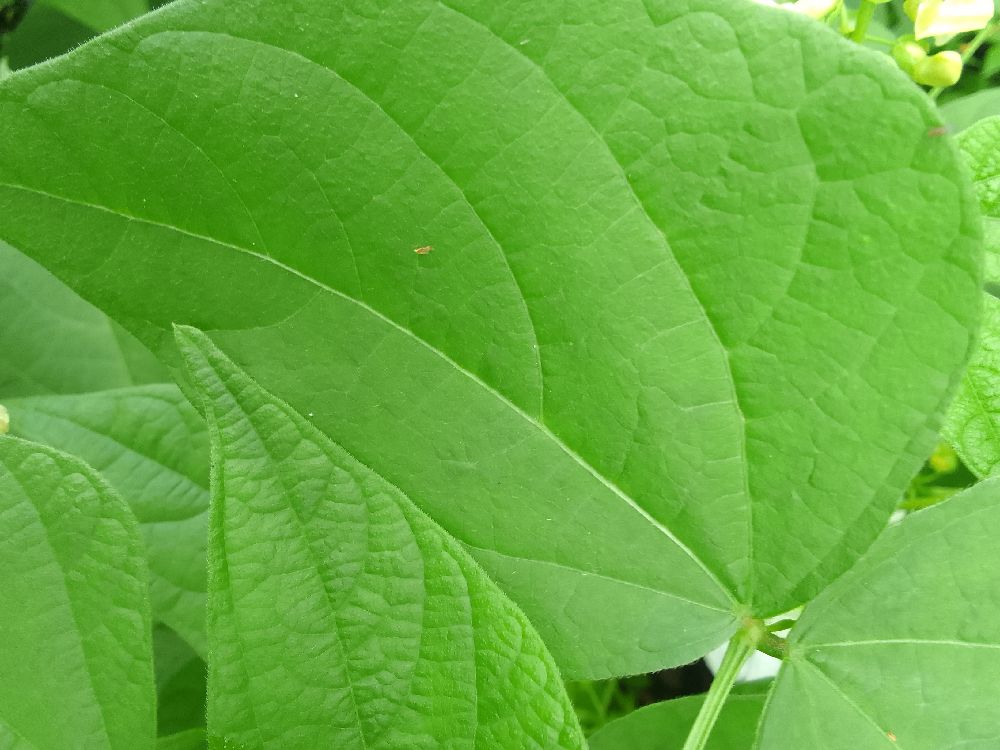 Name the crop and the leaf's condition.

common bean, healthy
